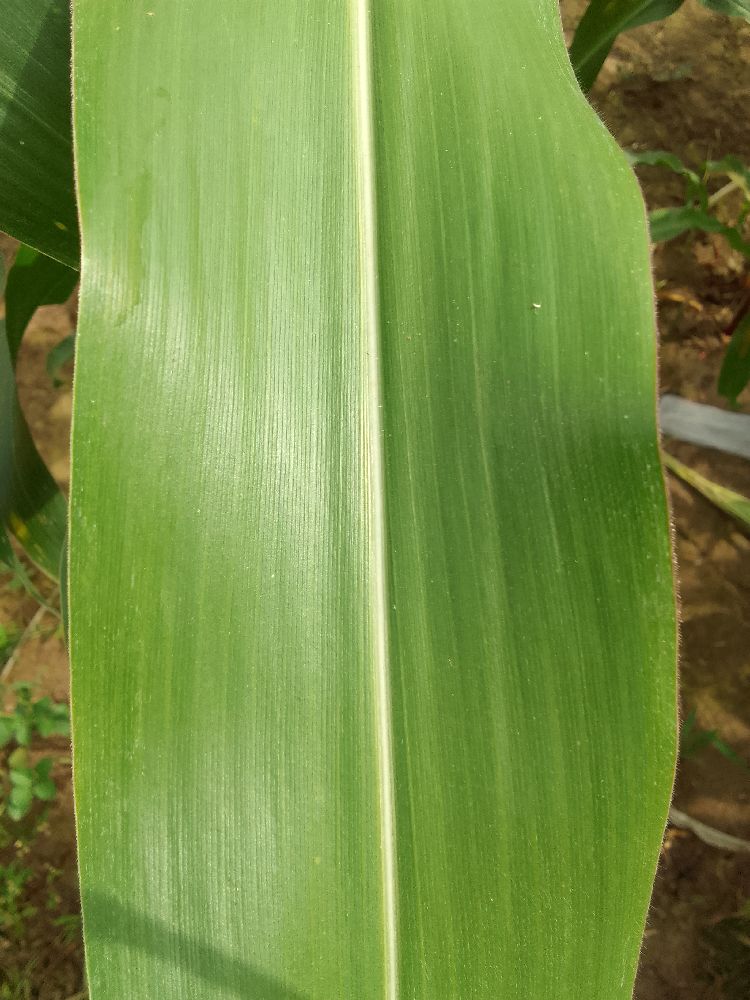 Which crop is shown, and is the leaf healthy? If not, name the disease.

maize, healthy
